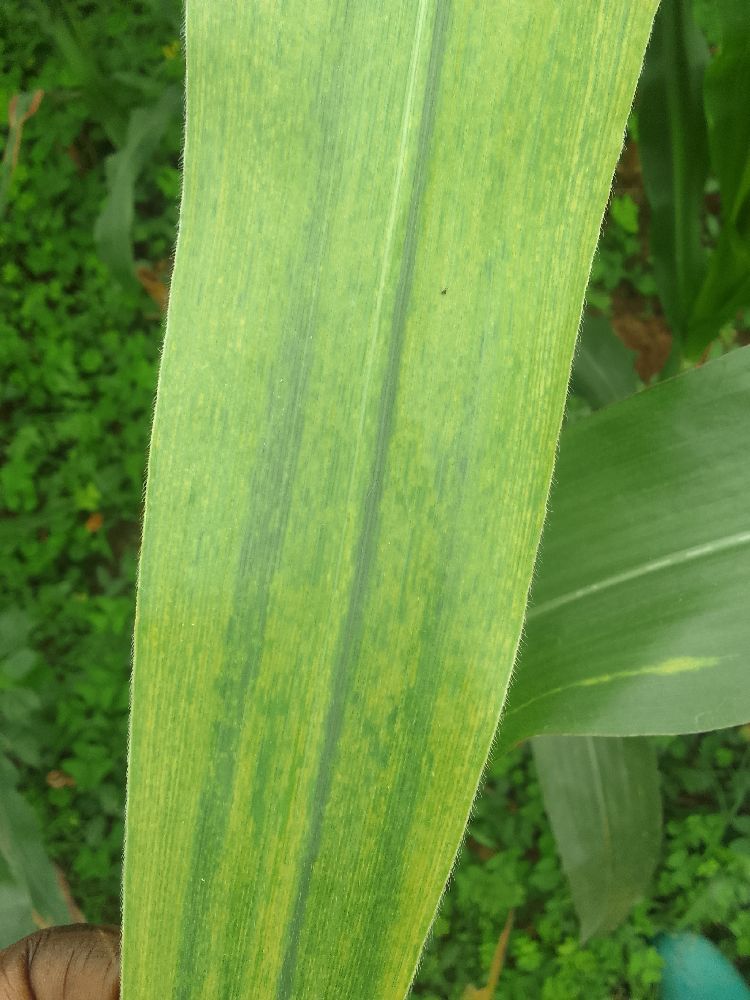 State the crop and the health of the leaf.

maize, maize lethal necrosis
